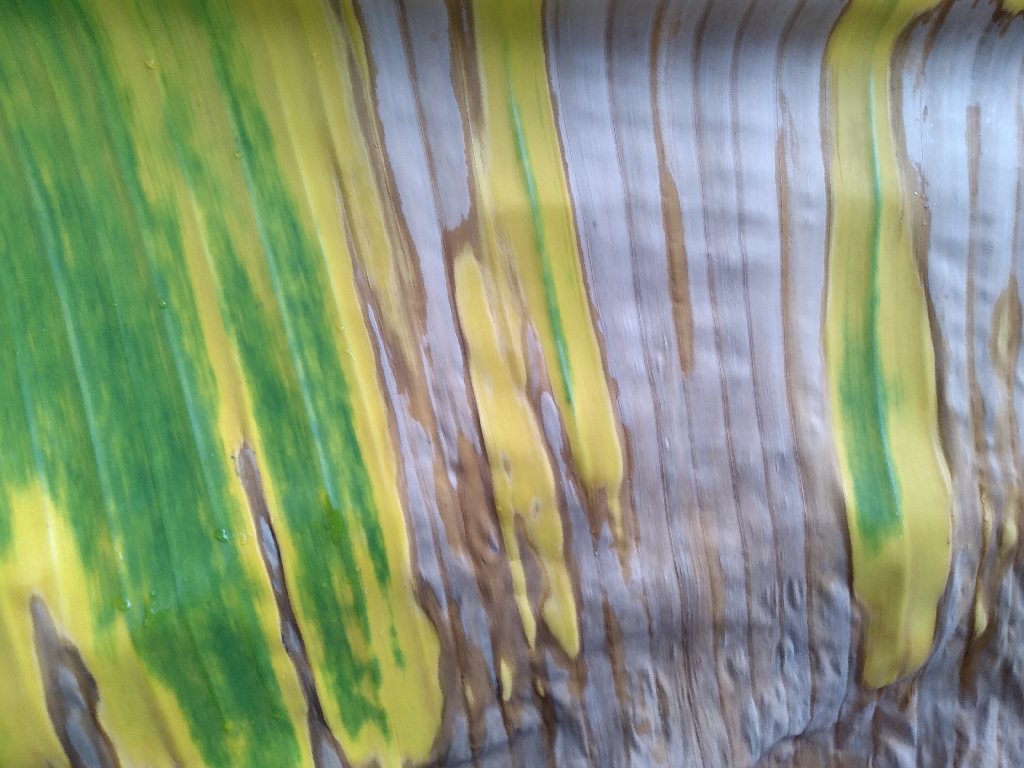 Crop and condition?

banana, fusarium wilt race 1
